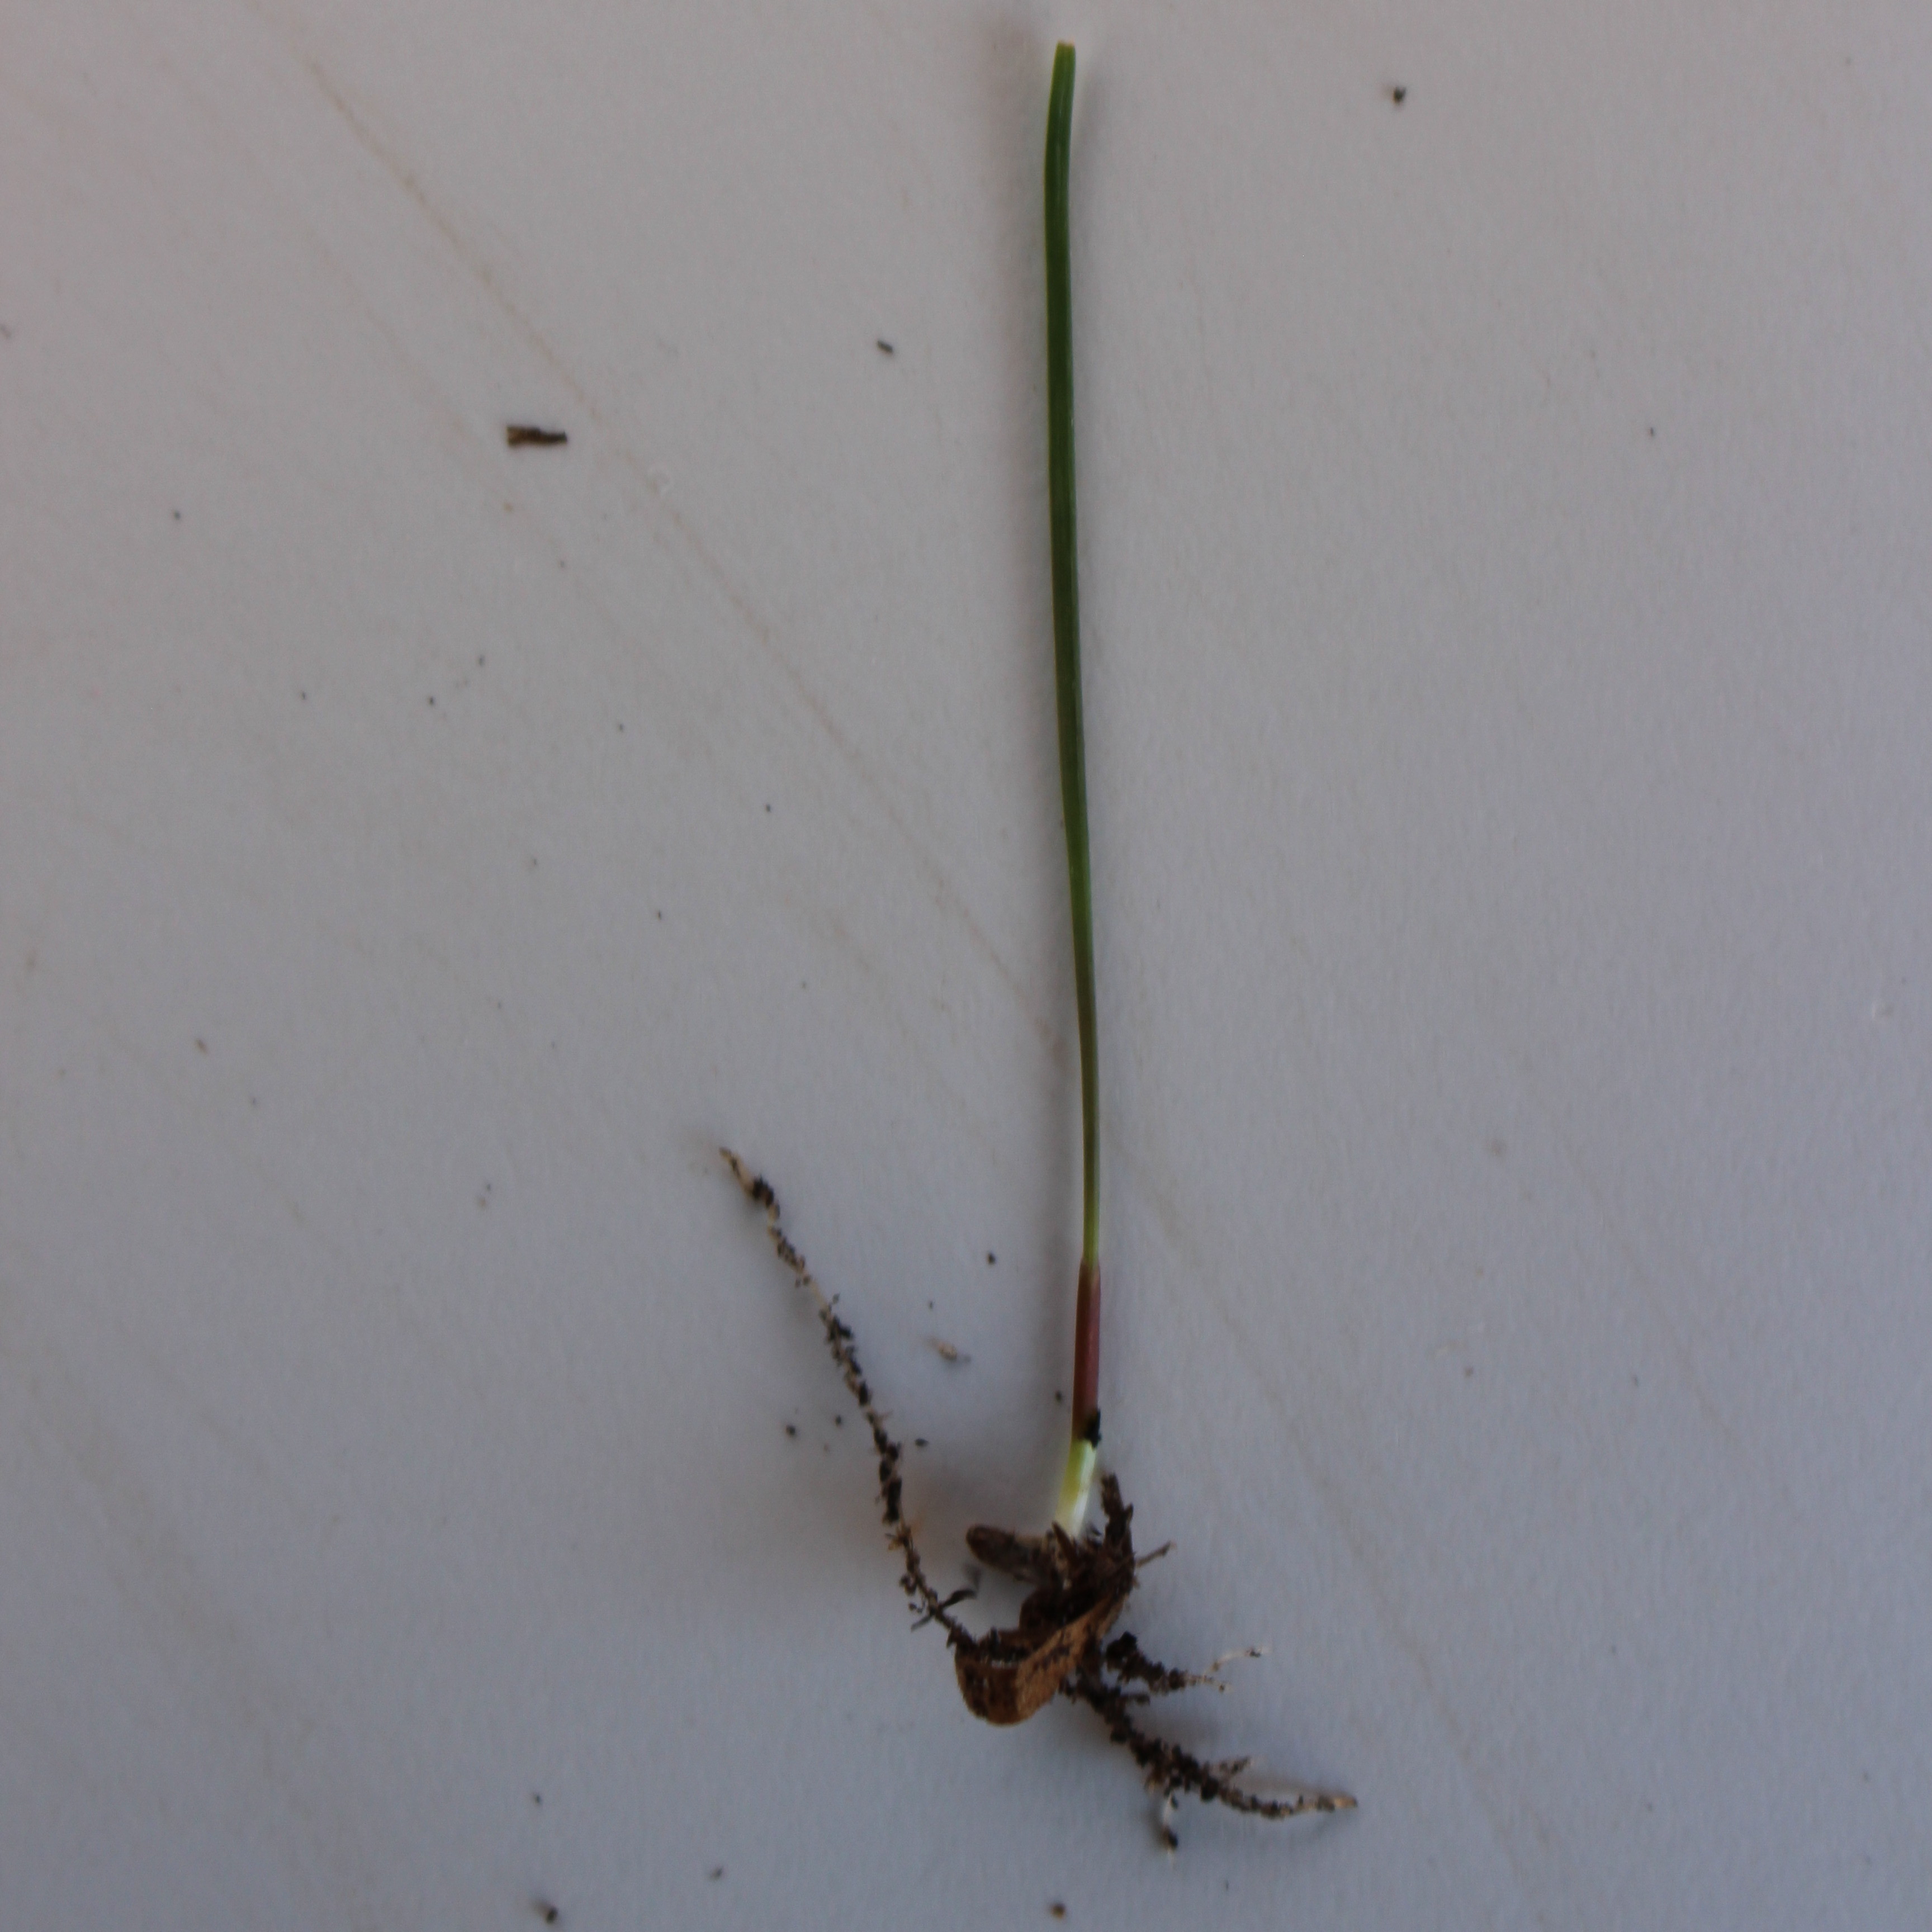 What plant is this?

Lolium multiflorum
